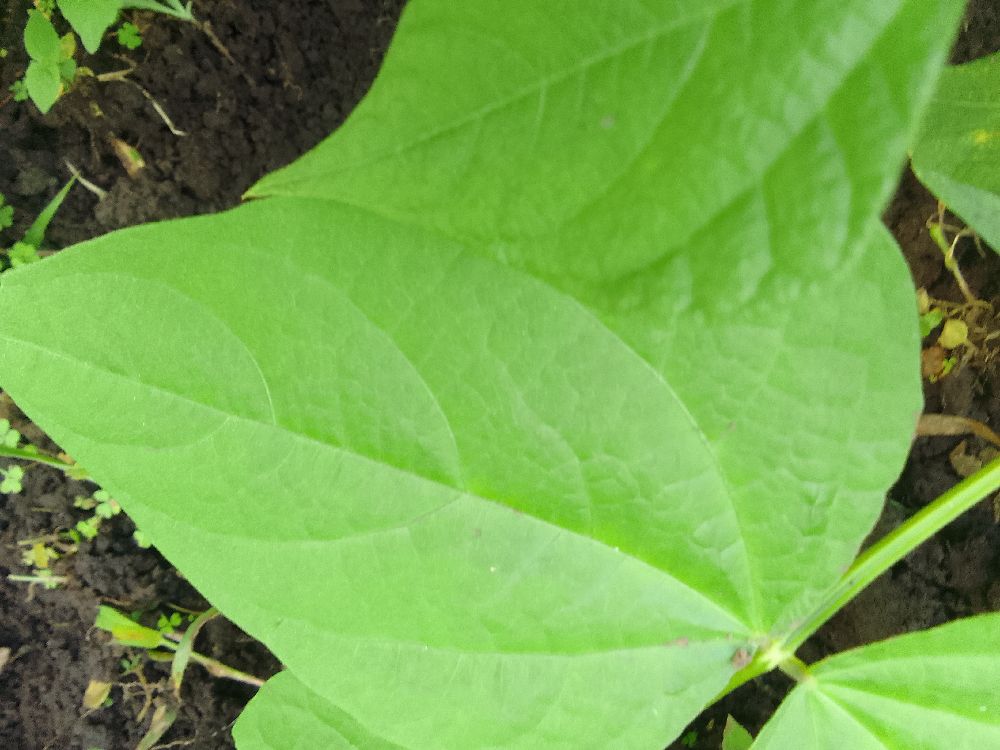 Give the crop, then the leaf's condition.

common bean, healthy
